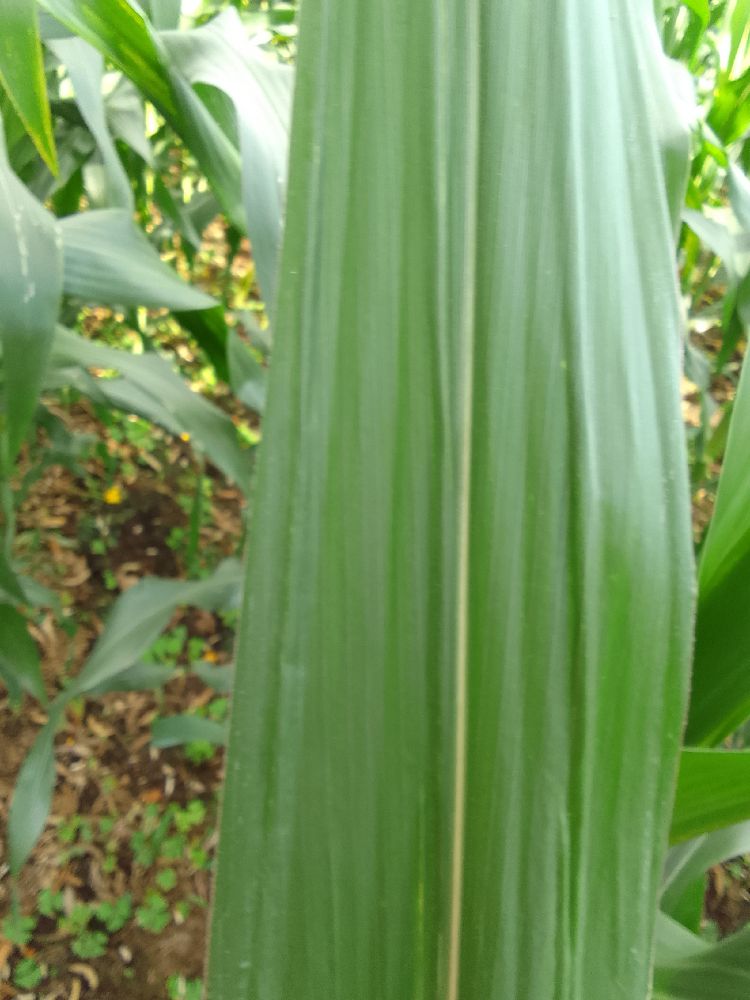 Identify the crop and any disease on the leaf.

maize, healthy
